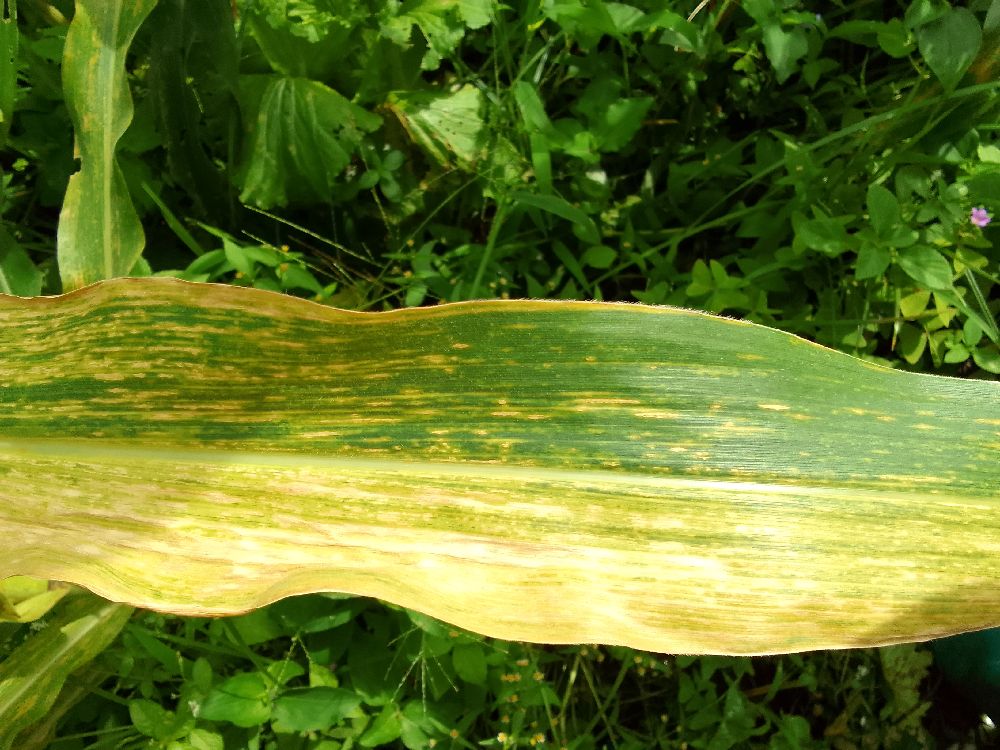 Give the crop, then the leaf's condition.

maize, maize lethal necrosis
